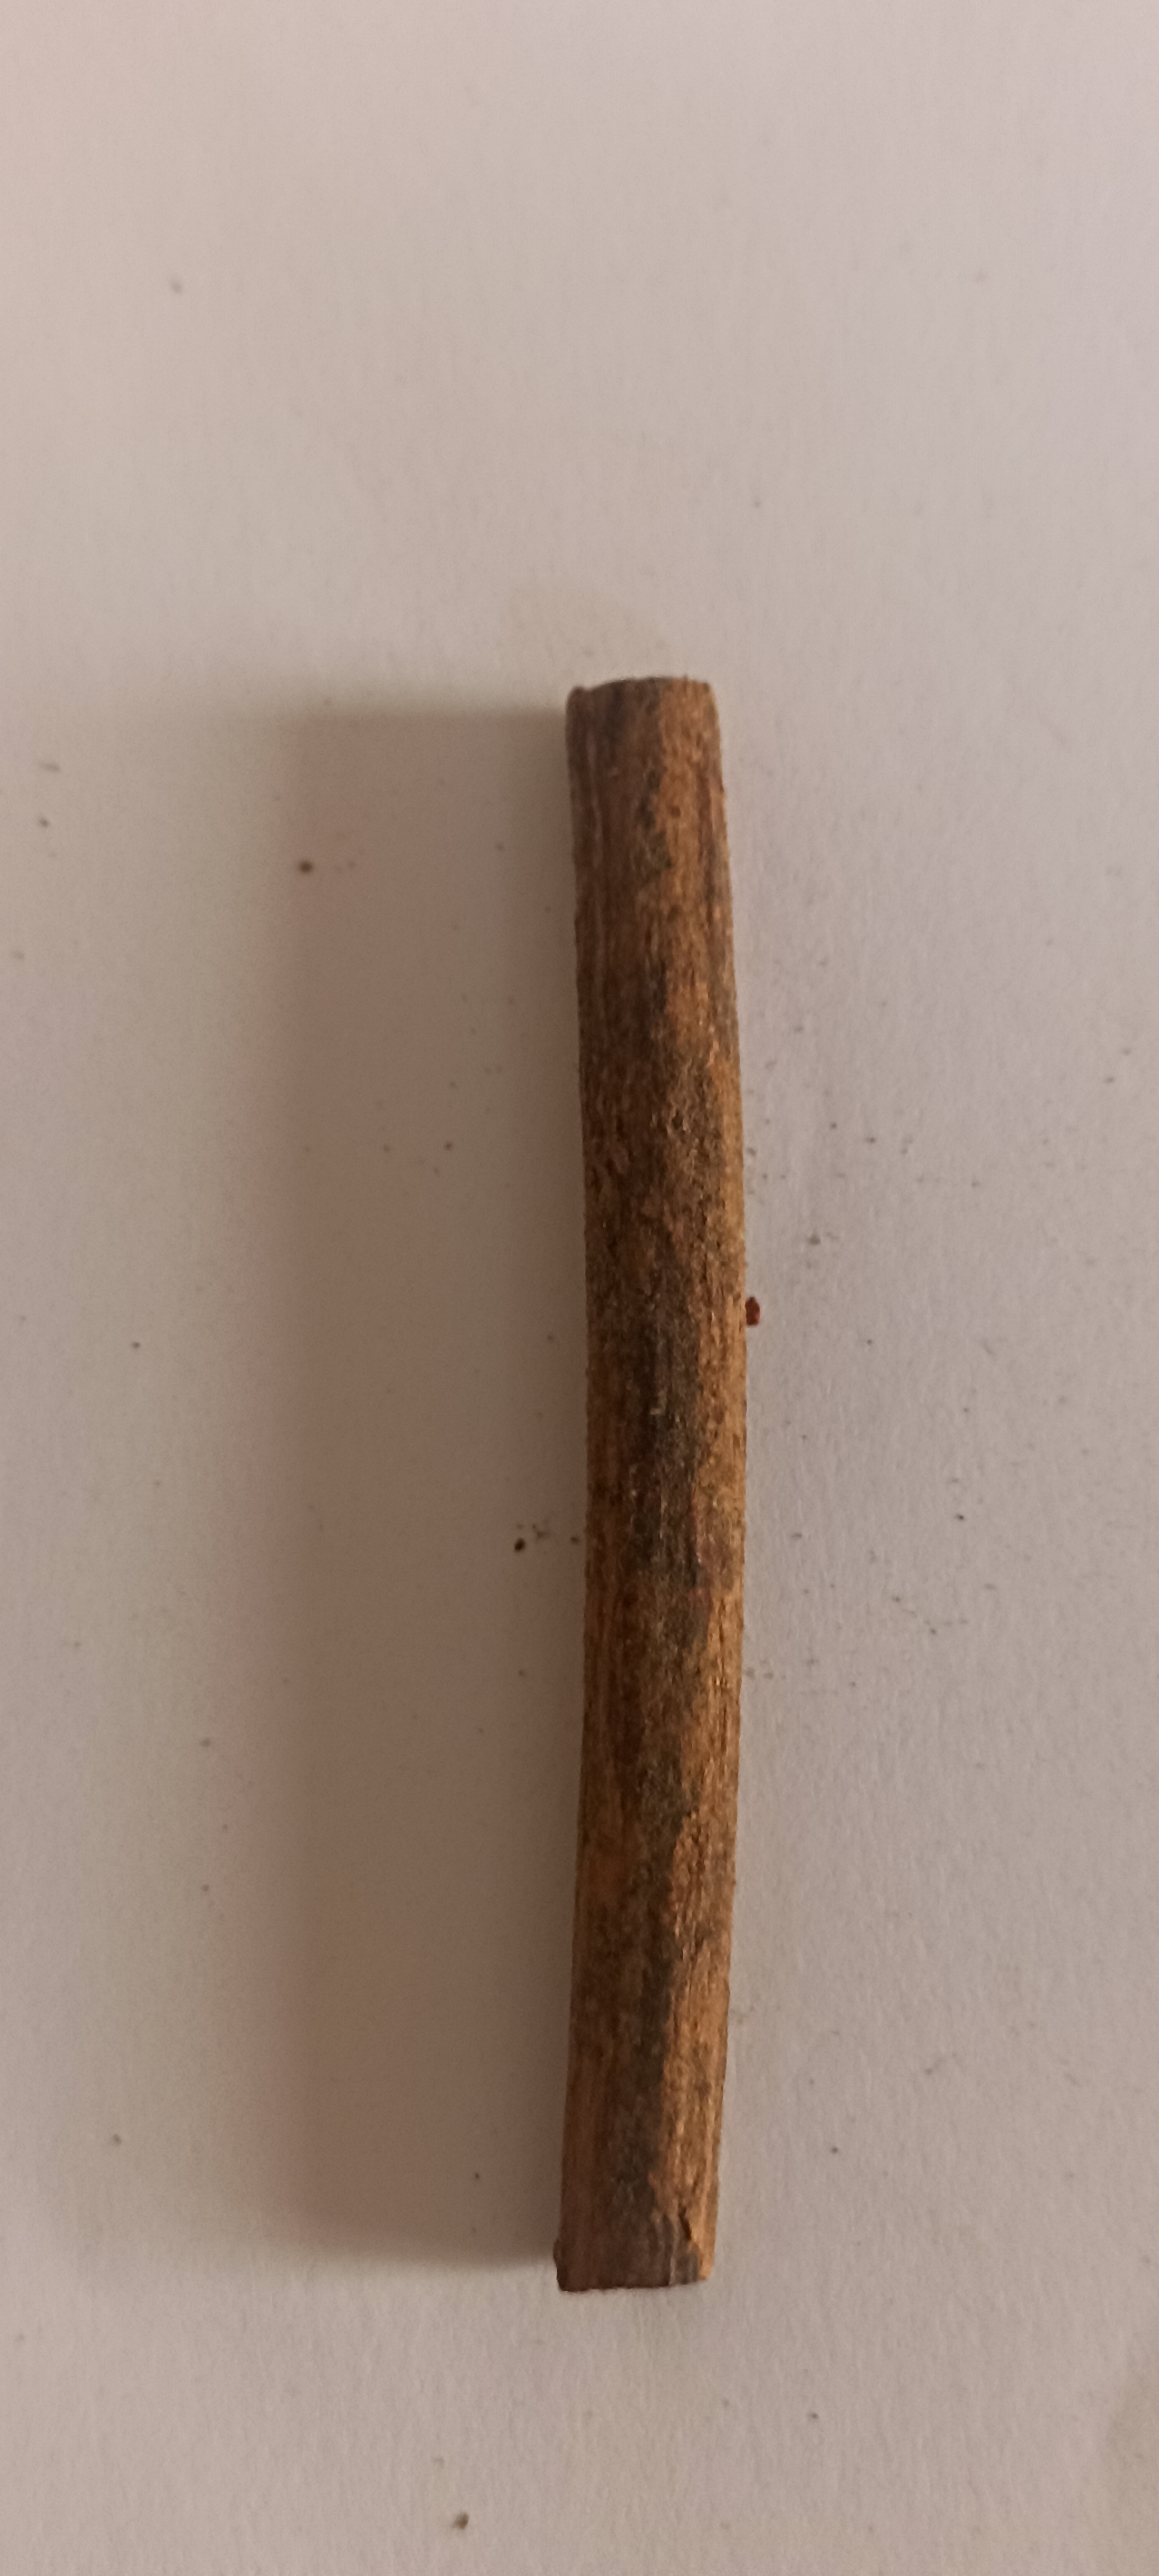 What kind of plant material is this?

manjistha
